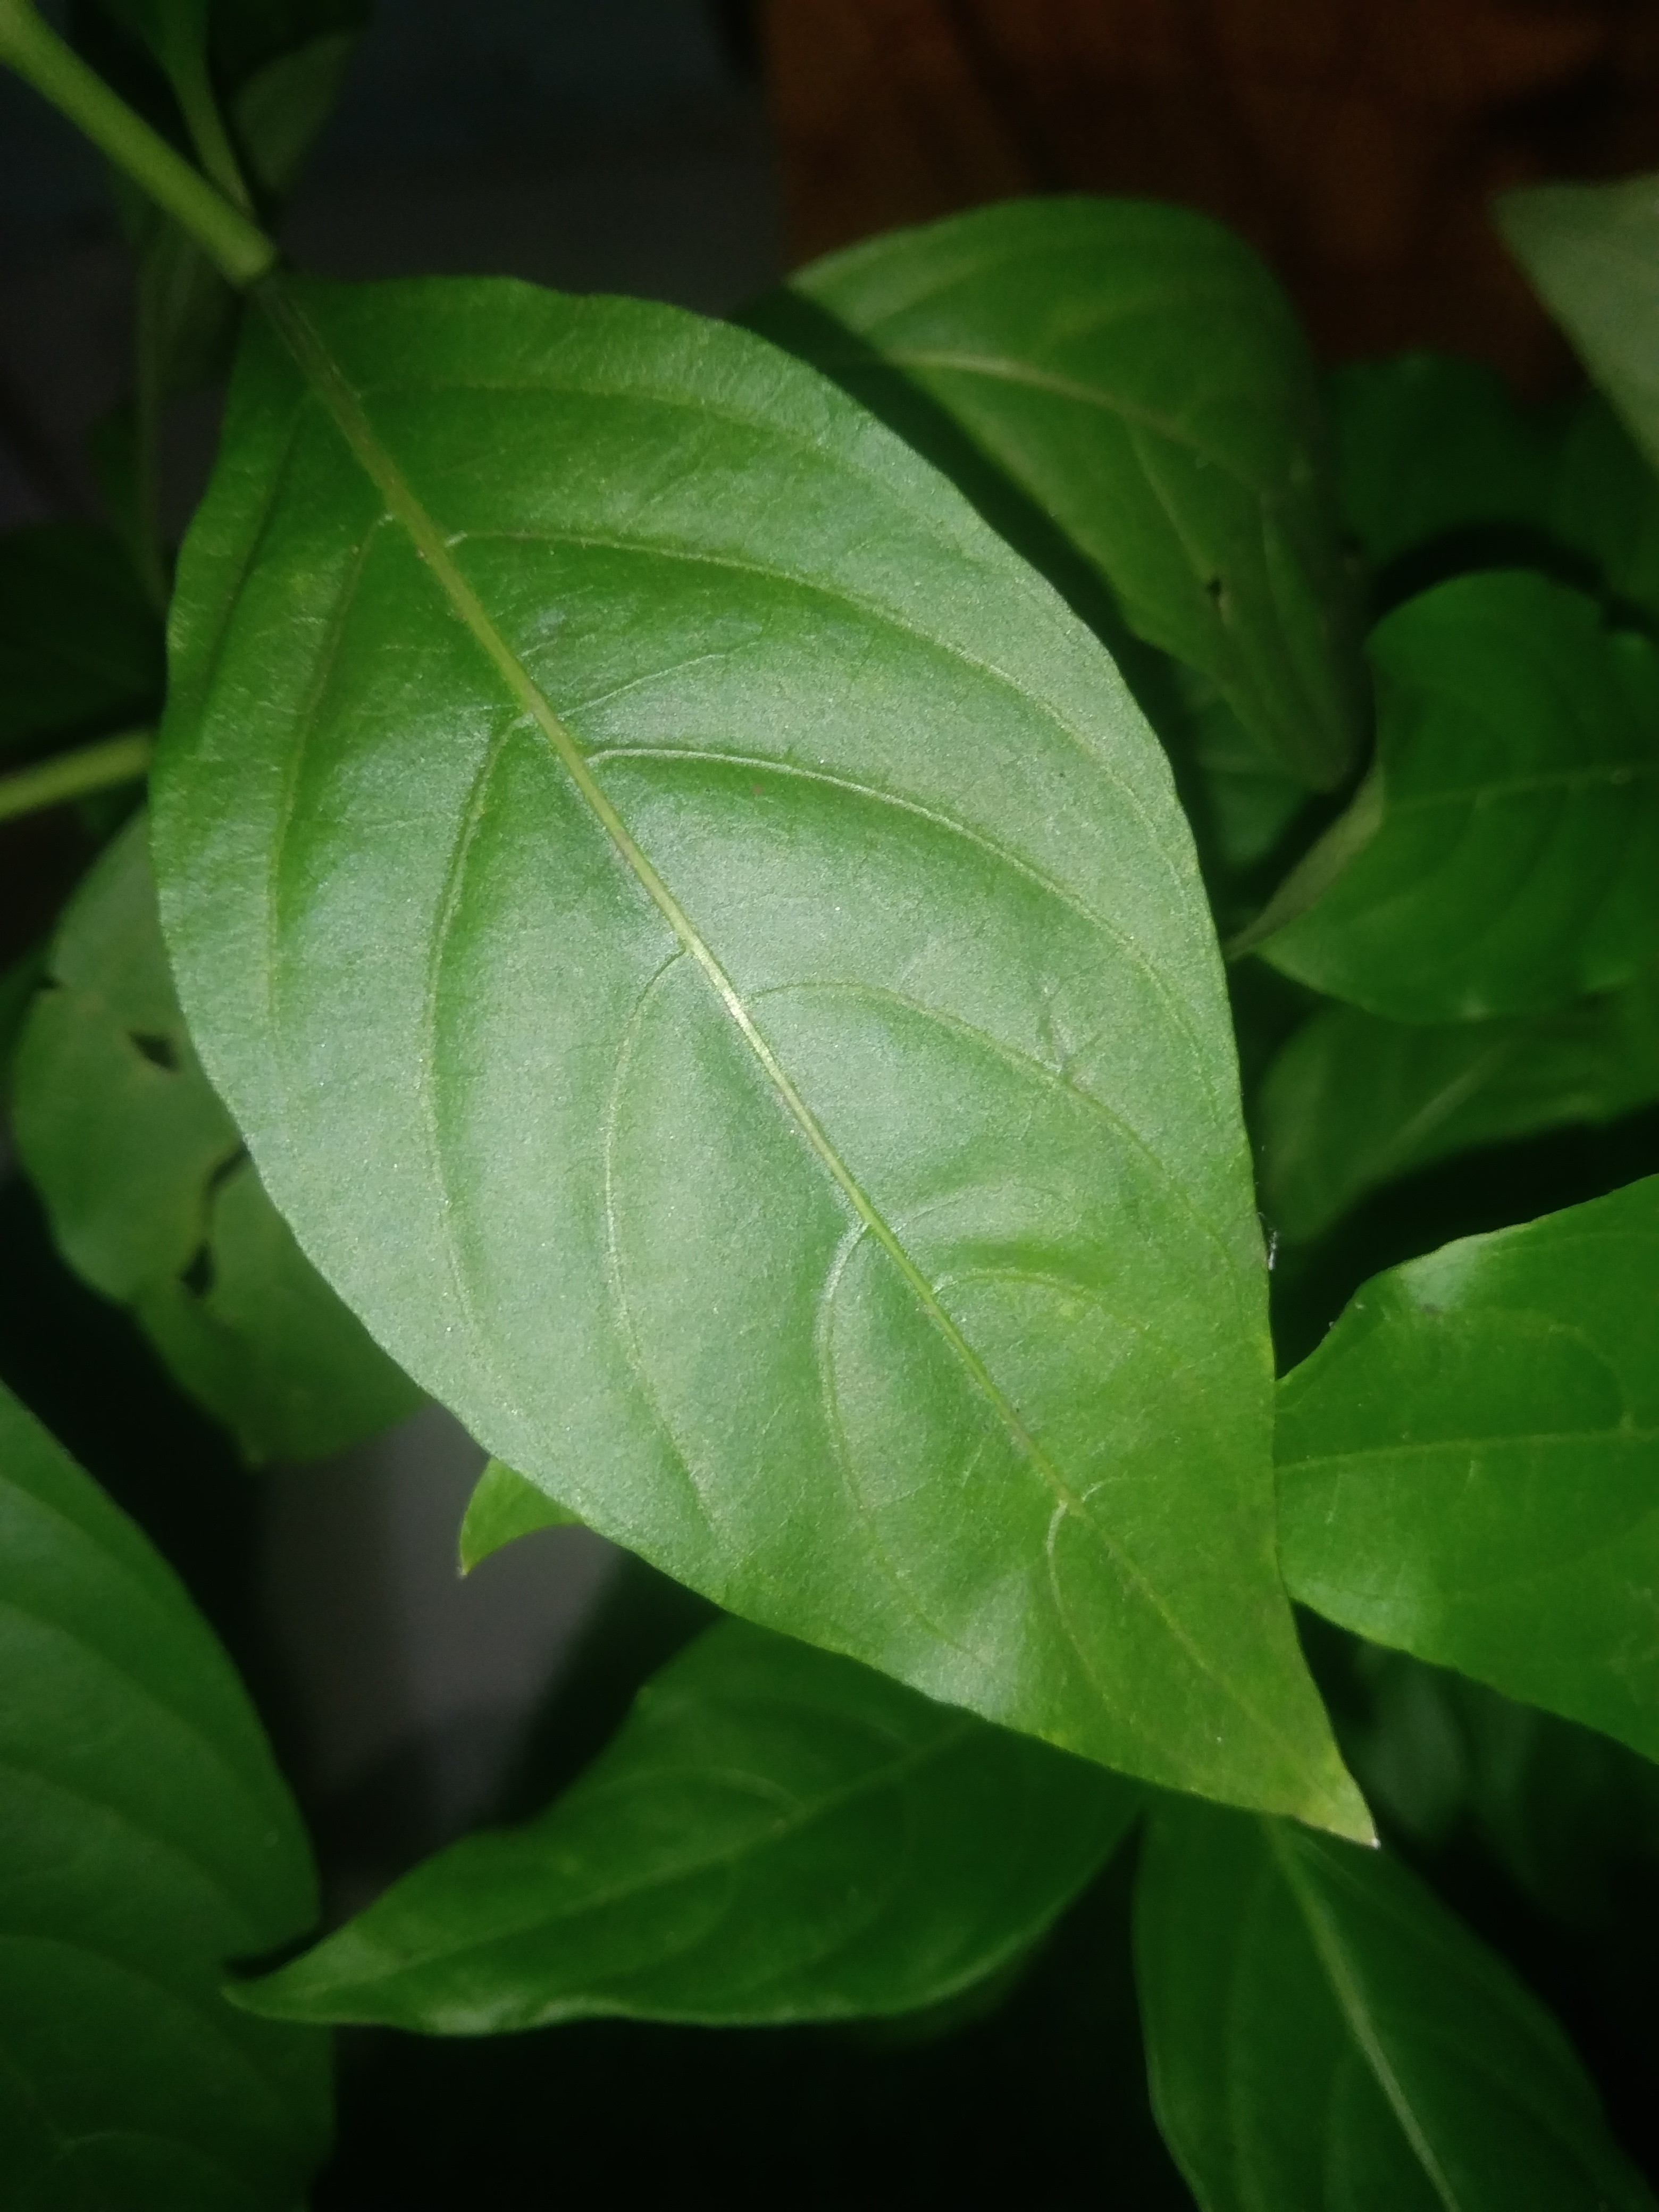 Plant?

vasaka
